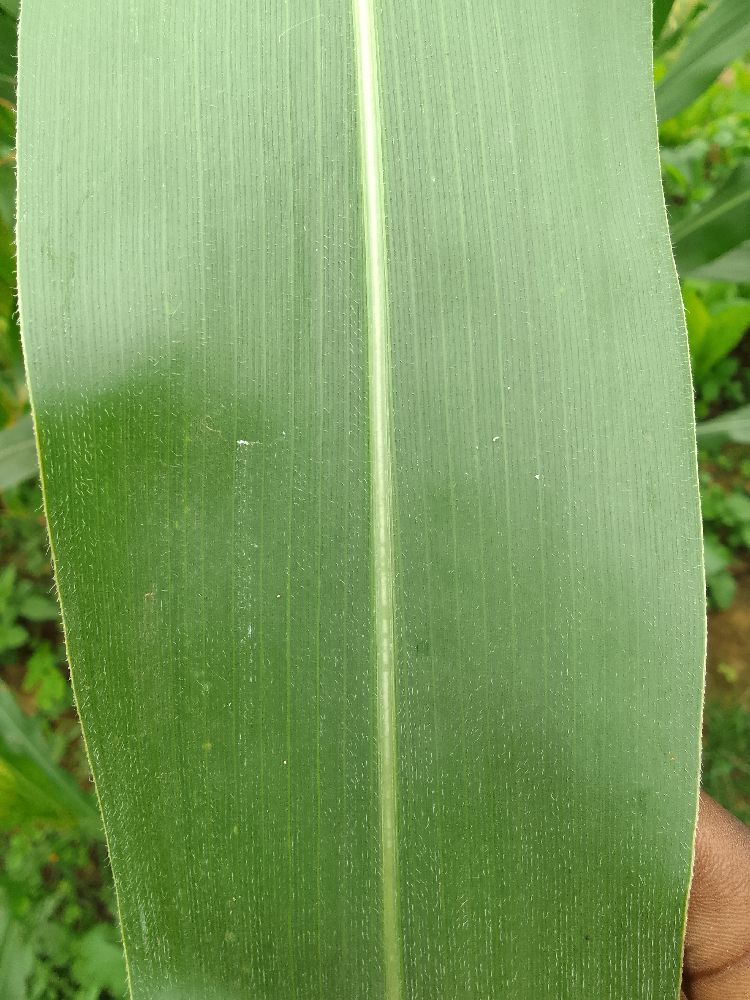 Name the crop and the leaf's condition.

maize, healthy
